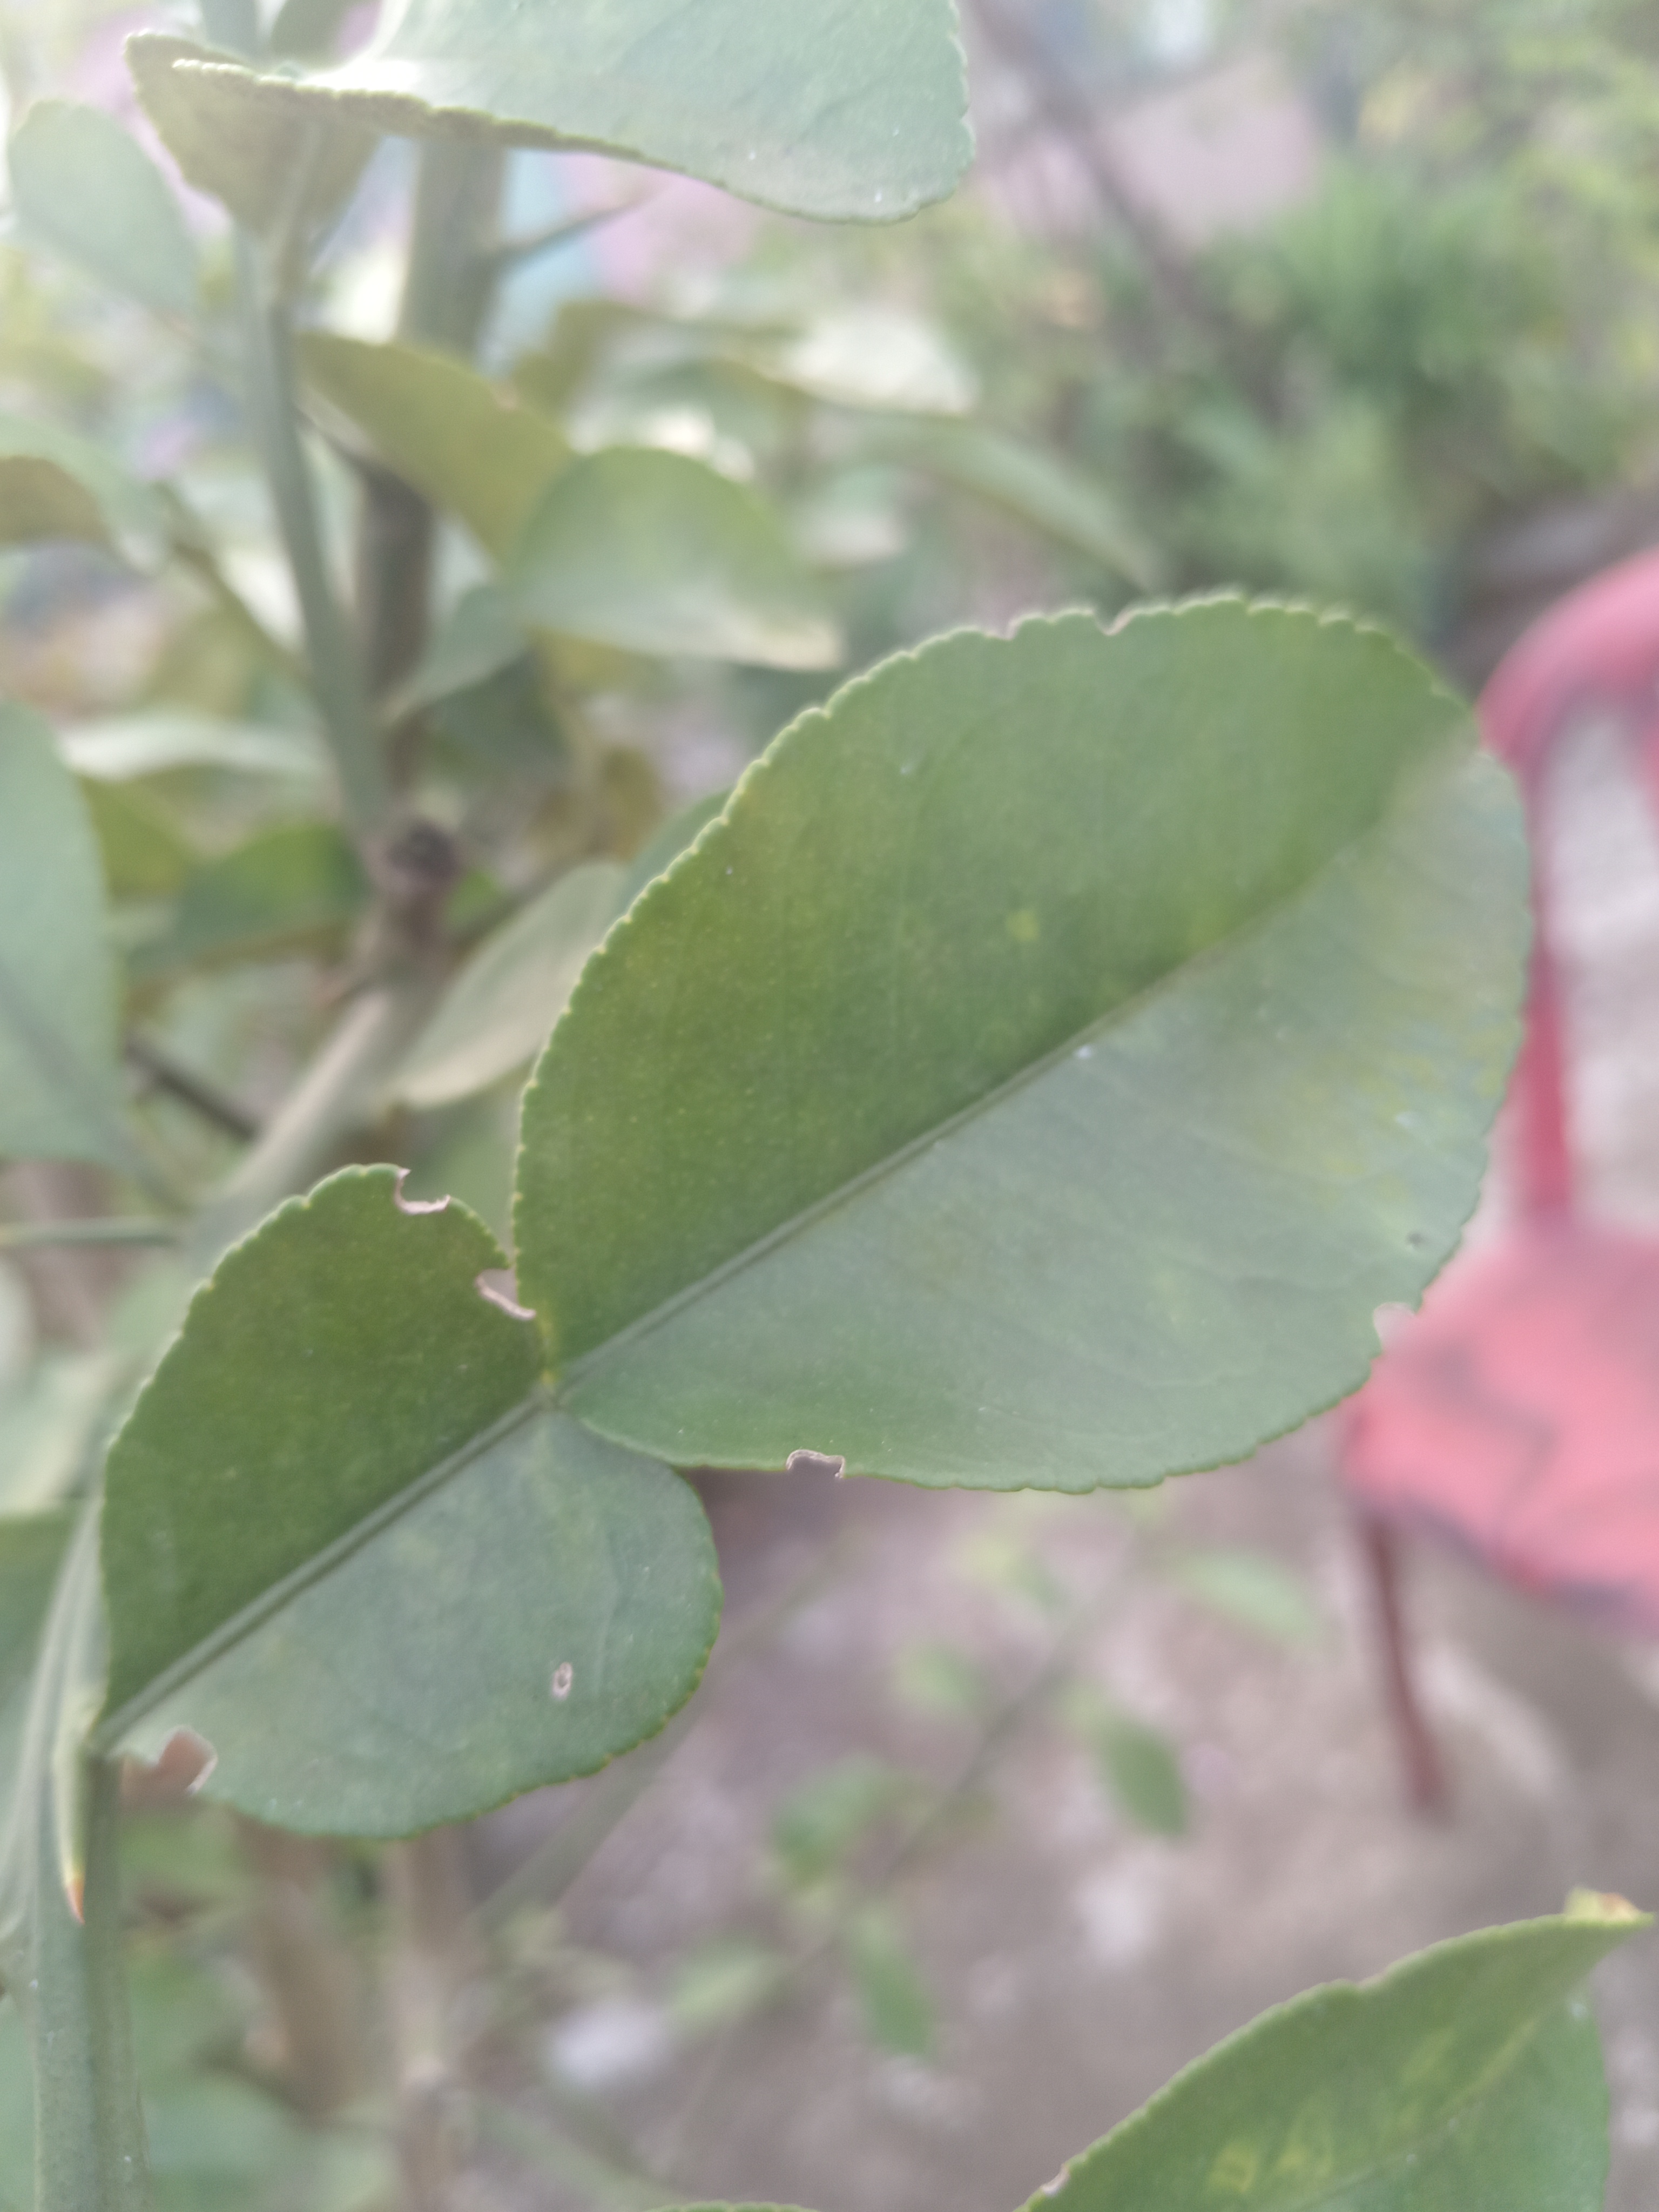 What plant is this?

lemon
